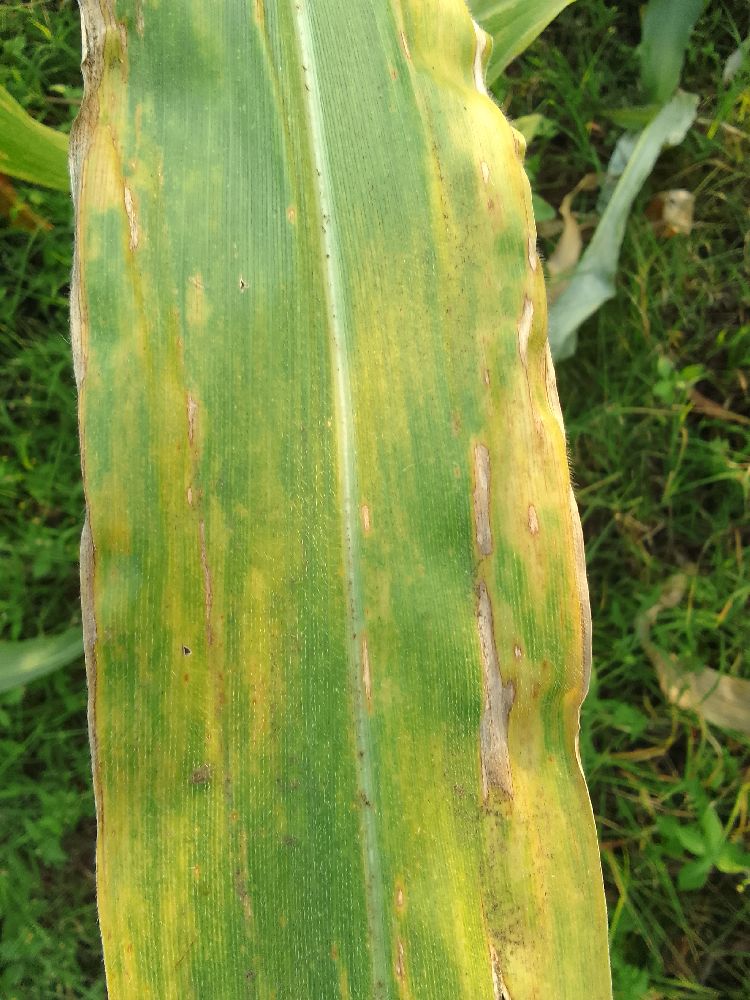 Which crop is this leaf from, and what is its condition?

maize, maize lethal necrosis
